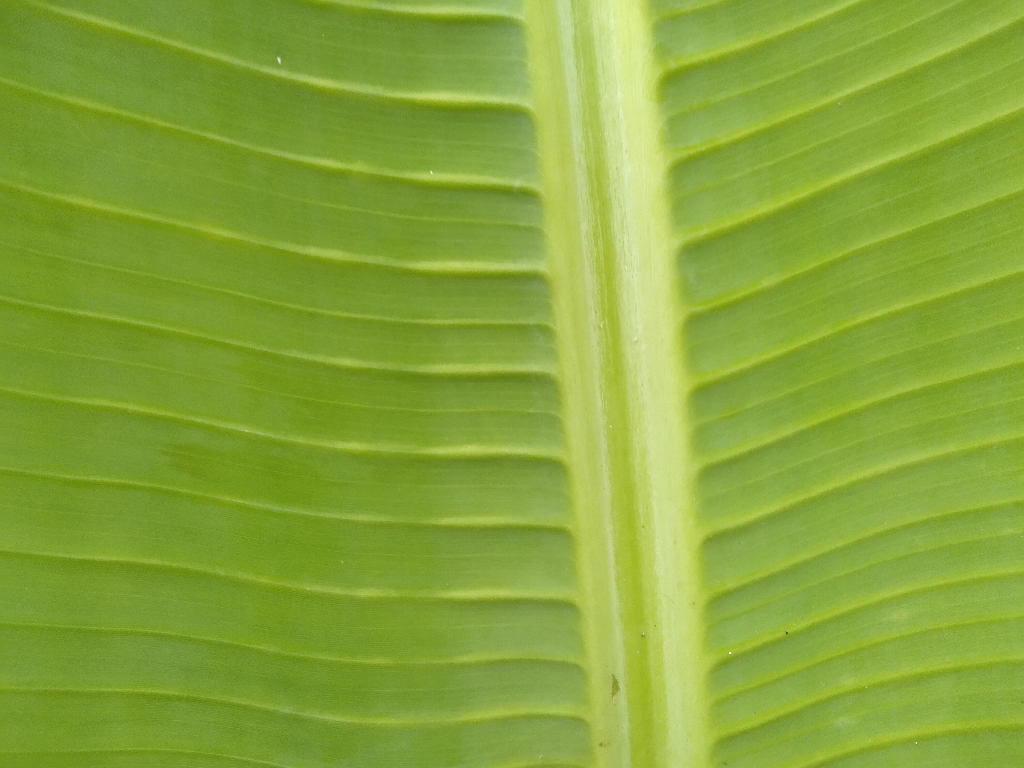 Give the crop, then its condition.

banana, healthy
